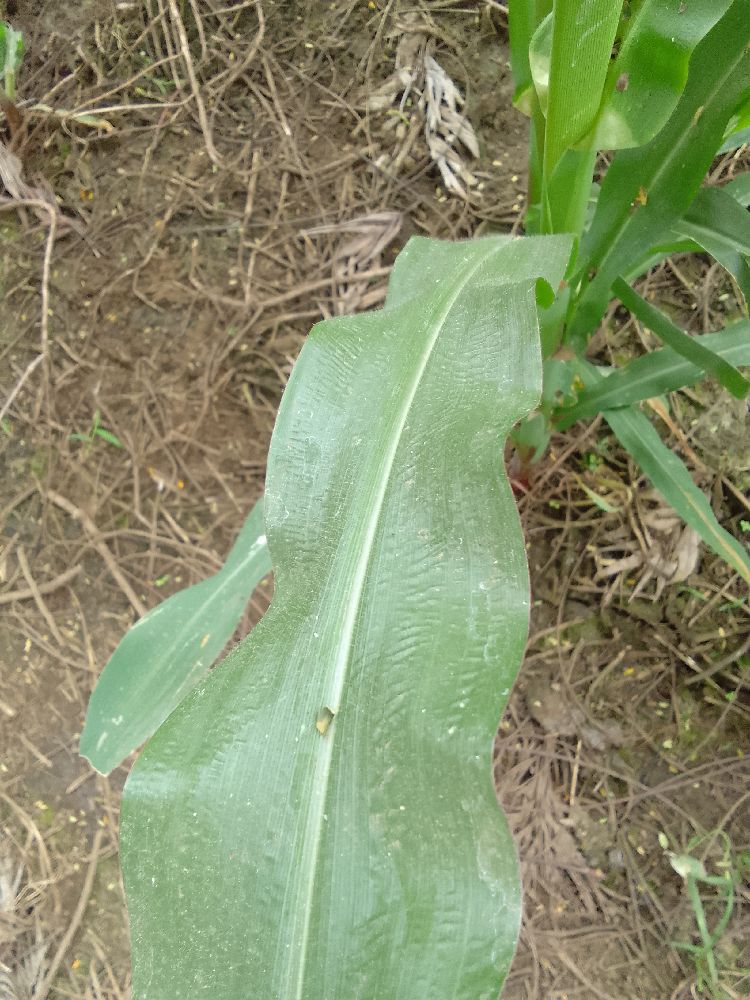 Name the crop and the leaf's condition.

maize, healthy
